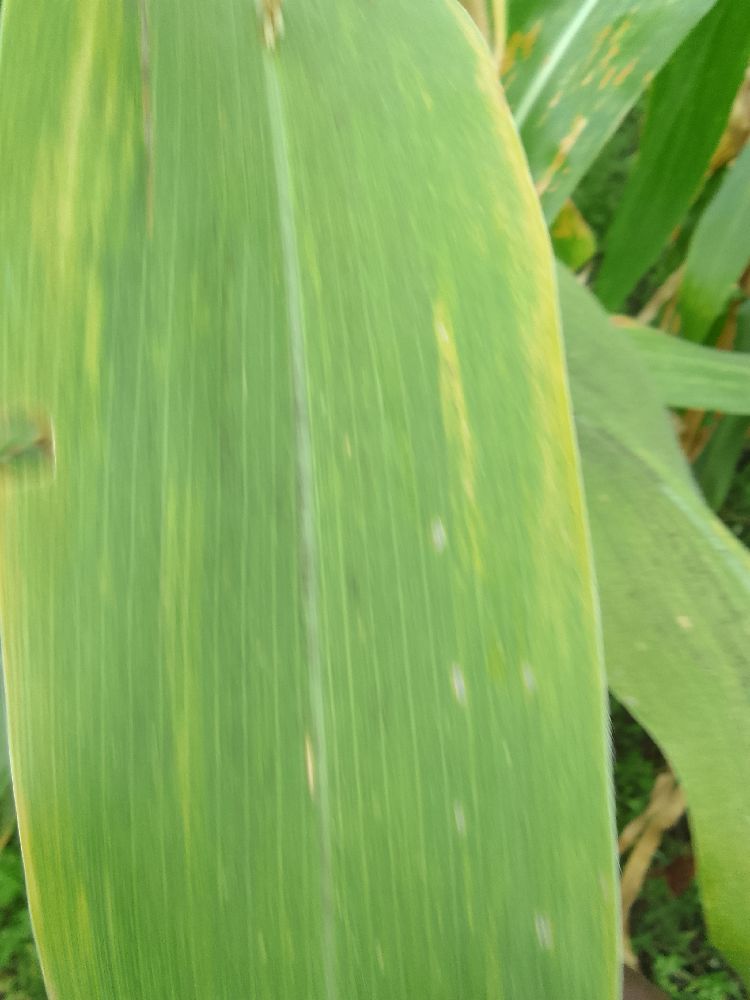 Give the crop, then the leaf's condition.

maize, maize lethal necrosis
